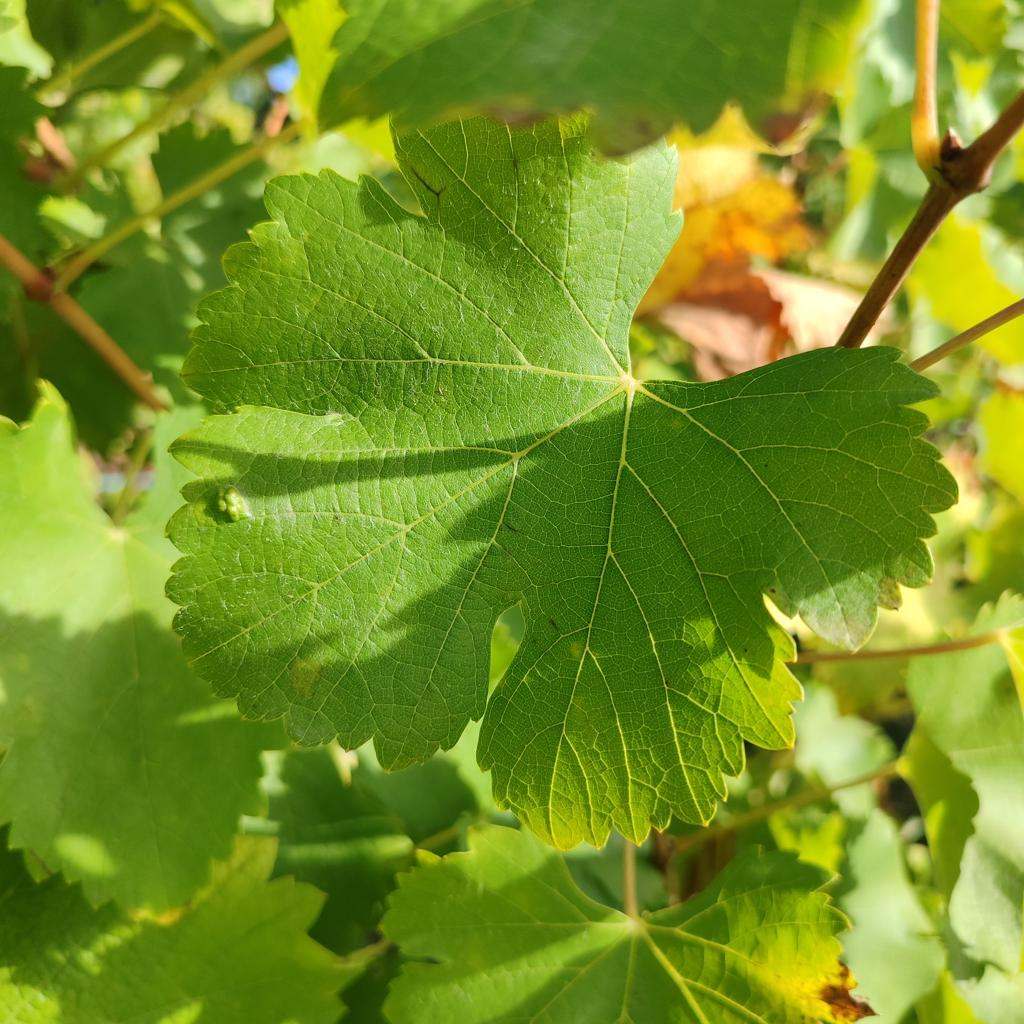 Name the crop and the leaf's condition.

grapevine, erineum mite
